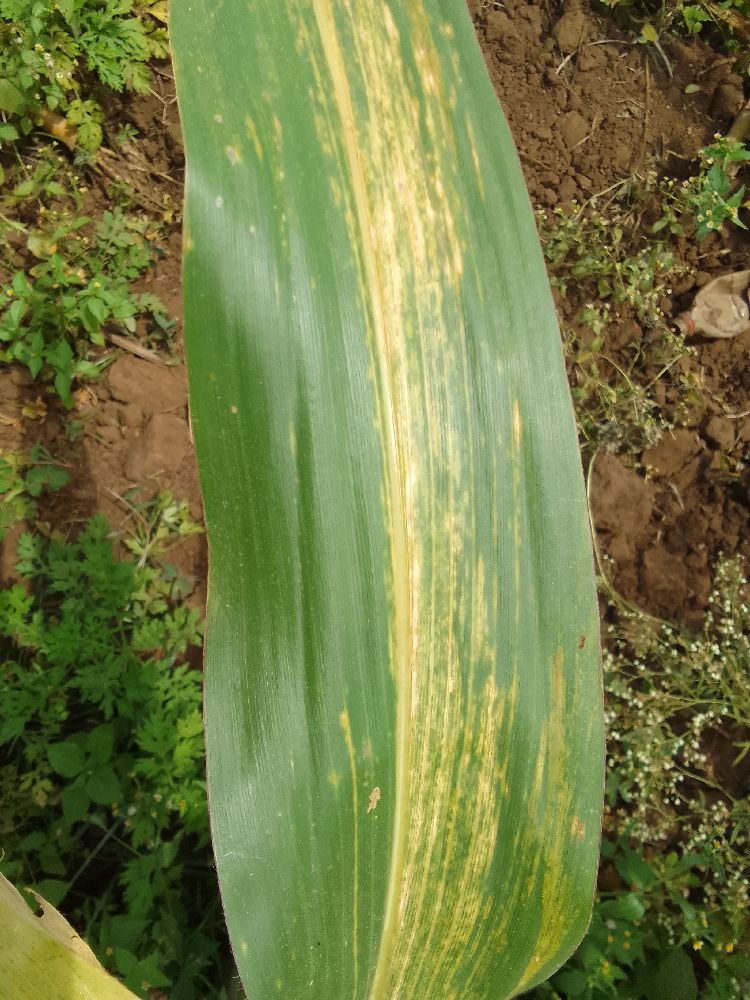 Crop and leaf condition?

maize, maize lethal necrosis
